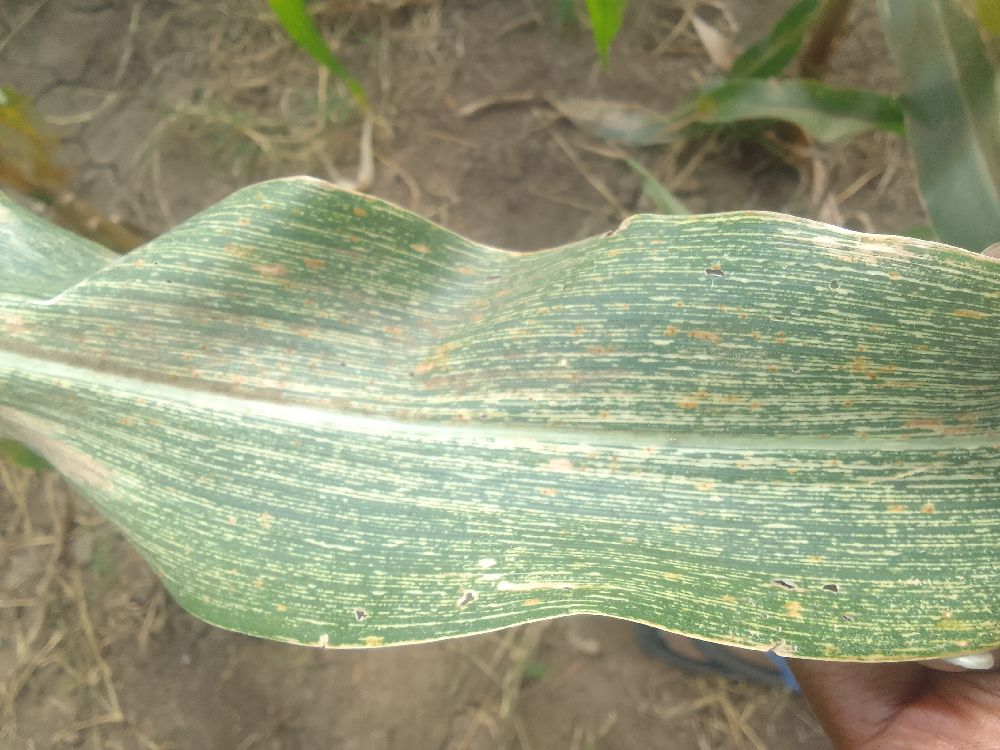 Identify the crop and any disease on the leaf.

maize, maize streak virus
